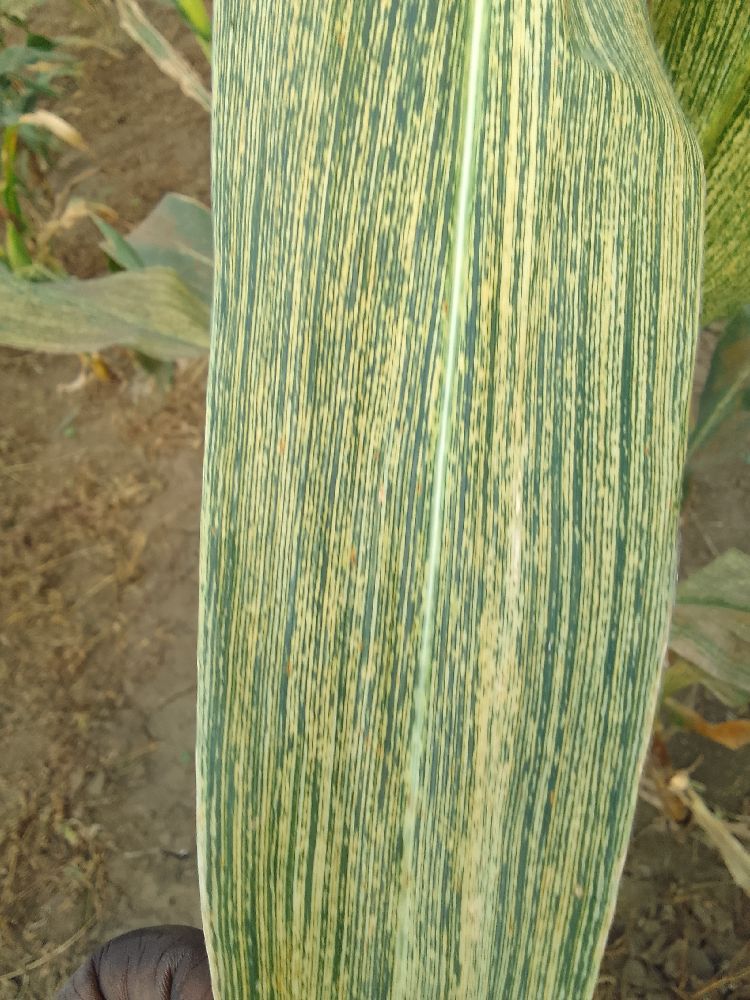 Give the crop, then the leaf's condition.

maize, maize streak virus
